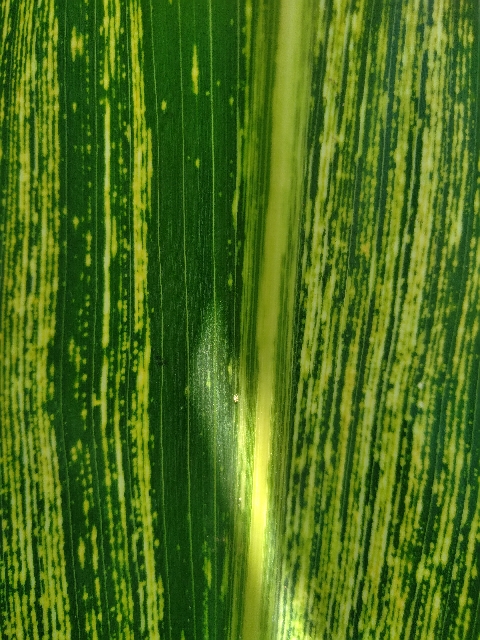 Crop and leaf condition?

maize, maize streak virus
